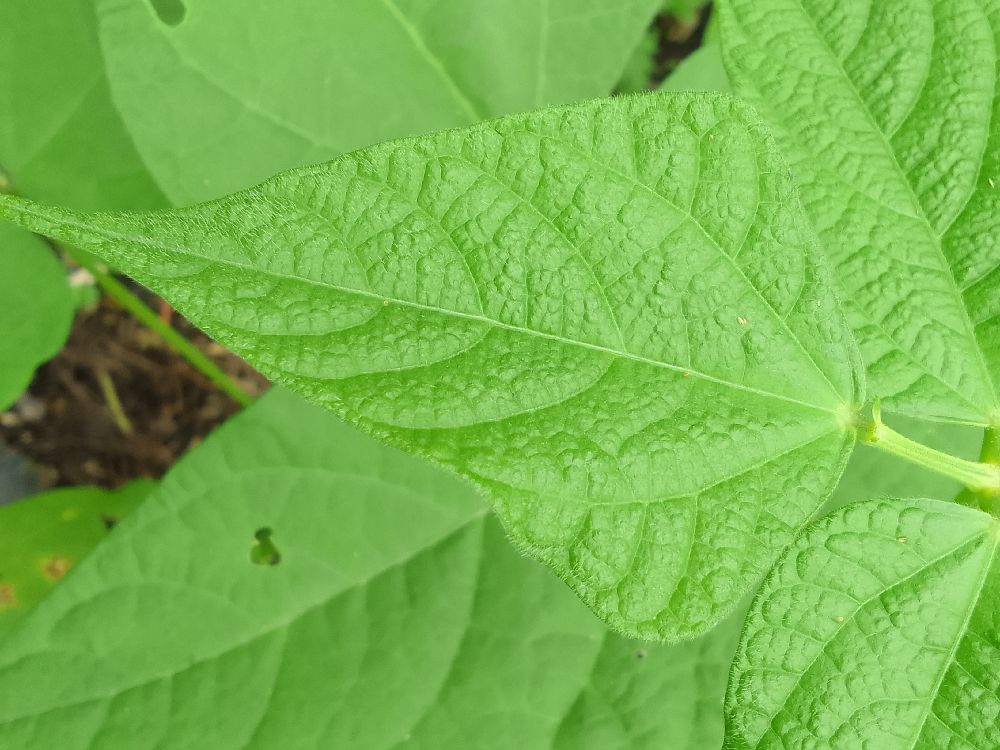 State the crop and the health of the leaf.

common bean, healthy
